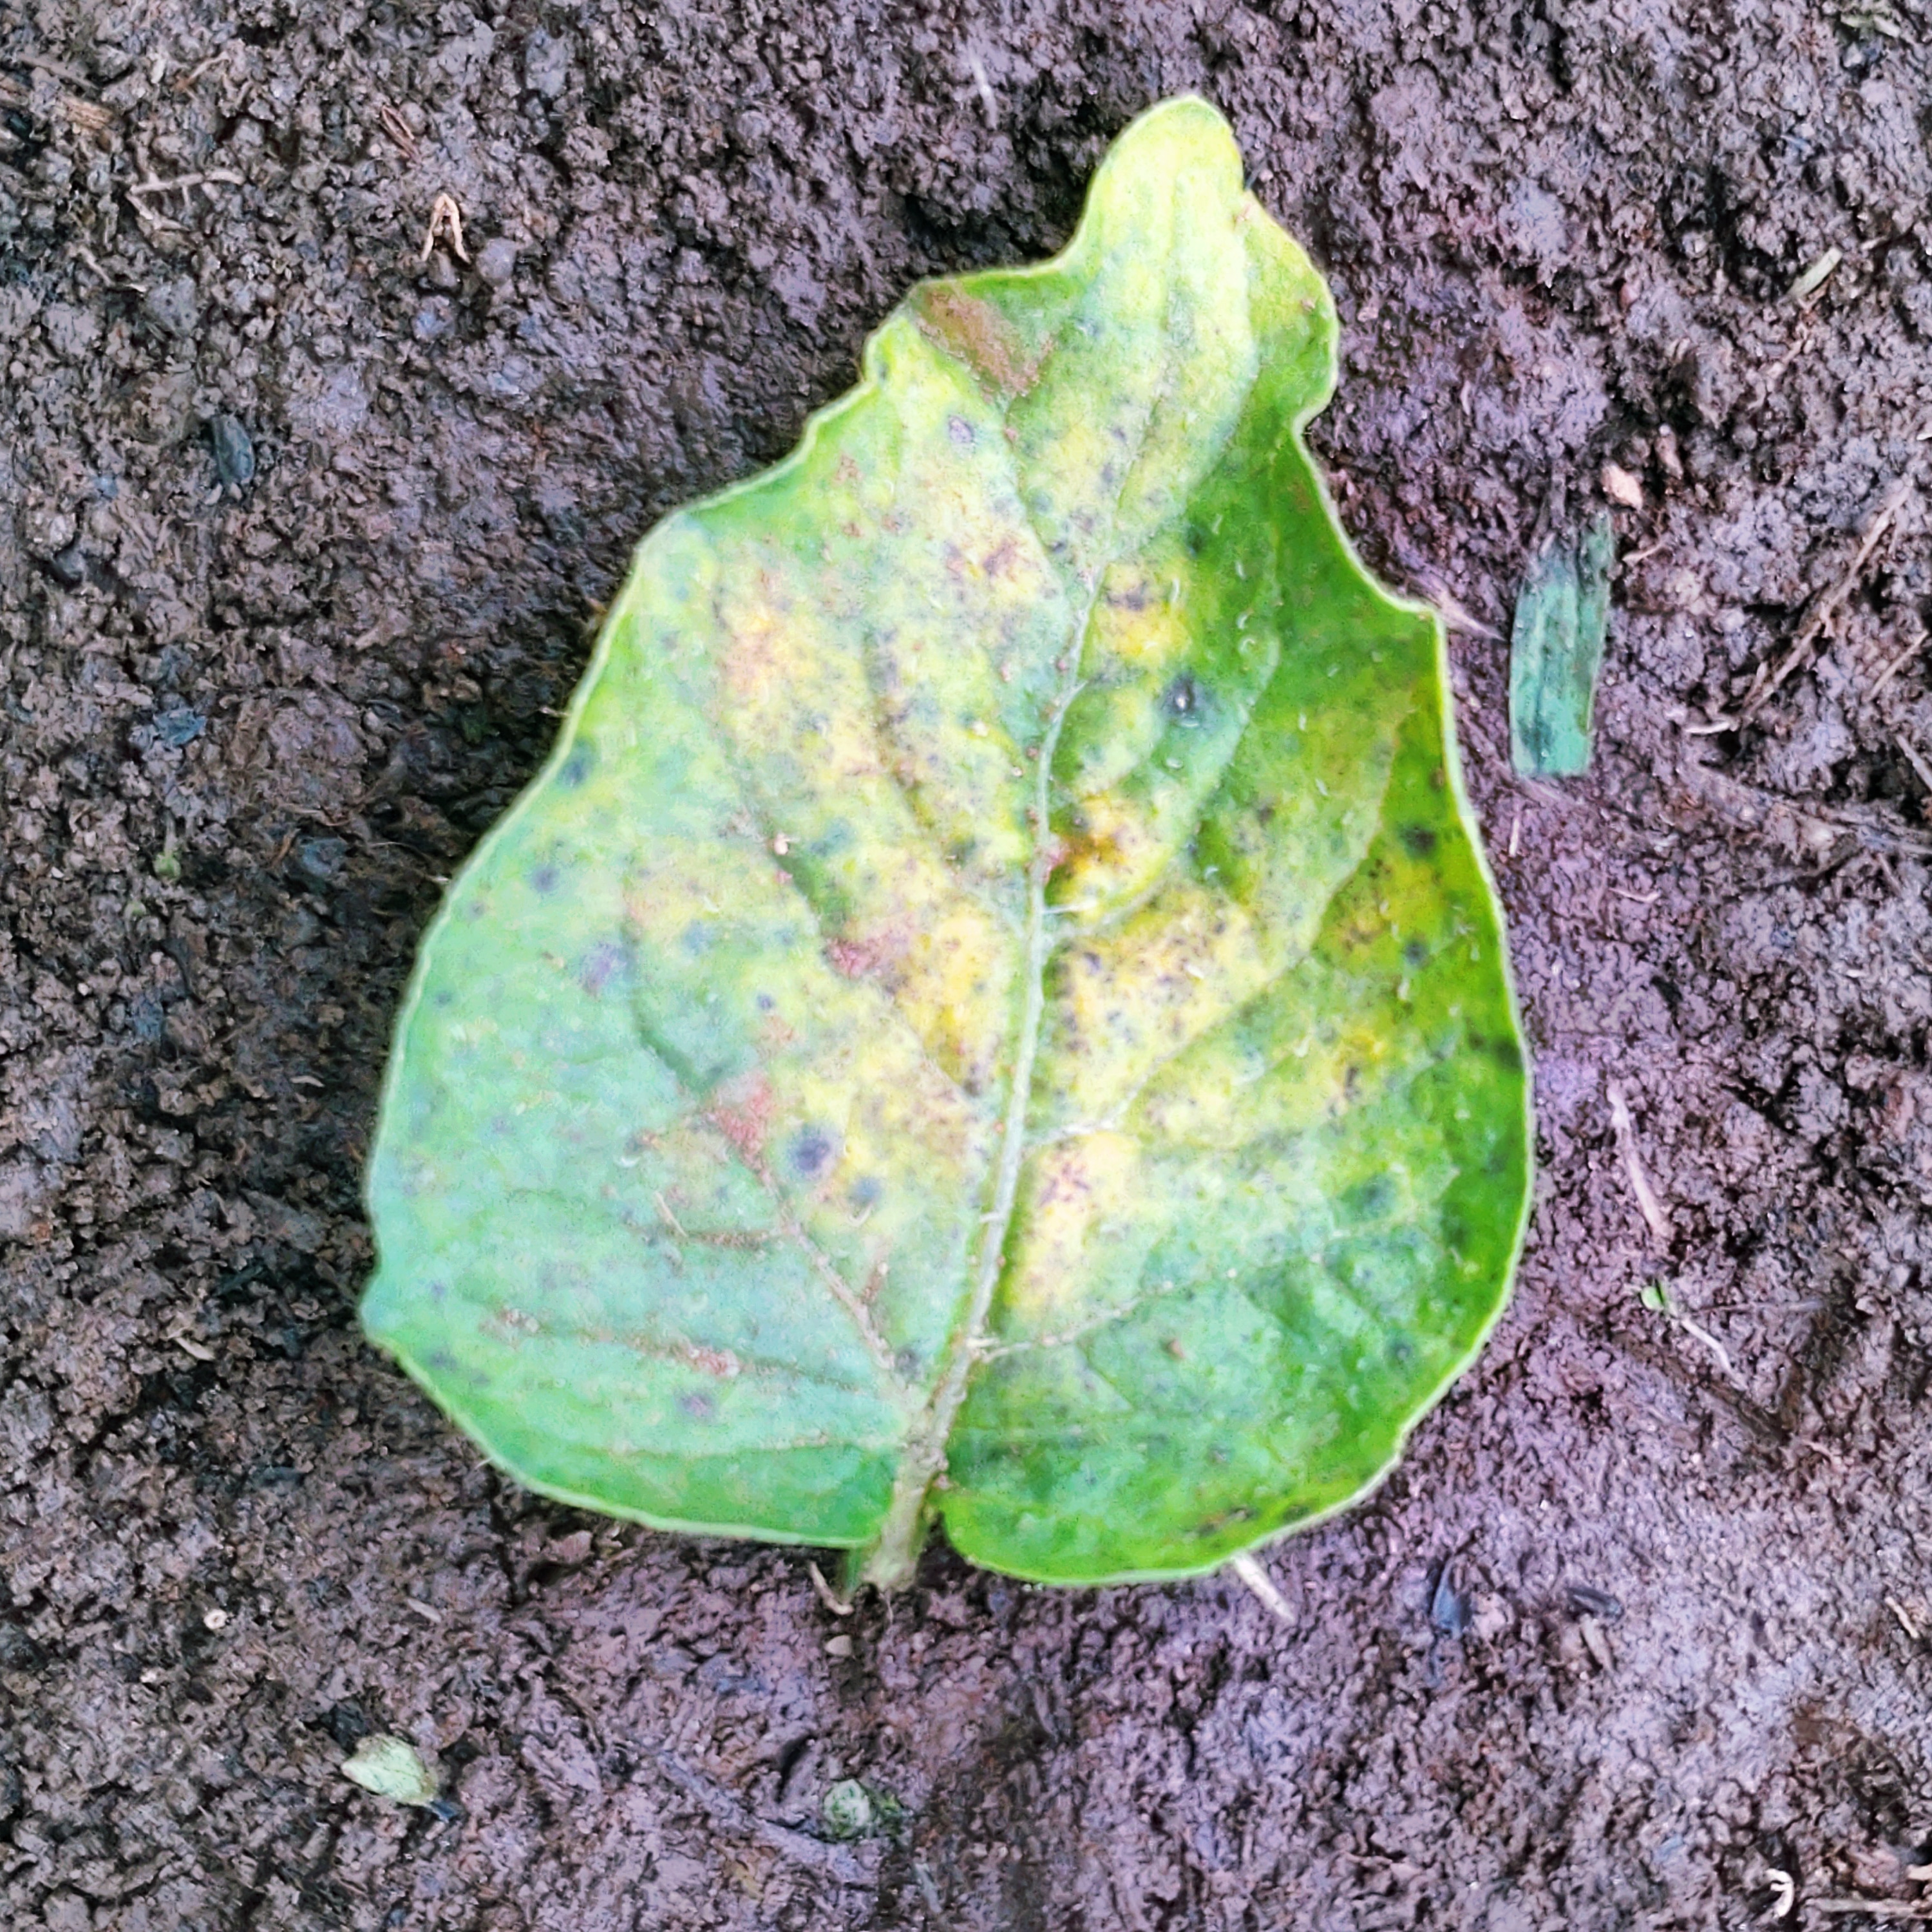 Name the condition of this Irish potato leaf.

late blight
